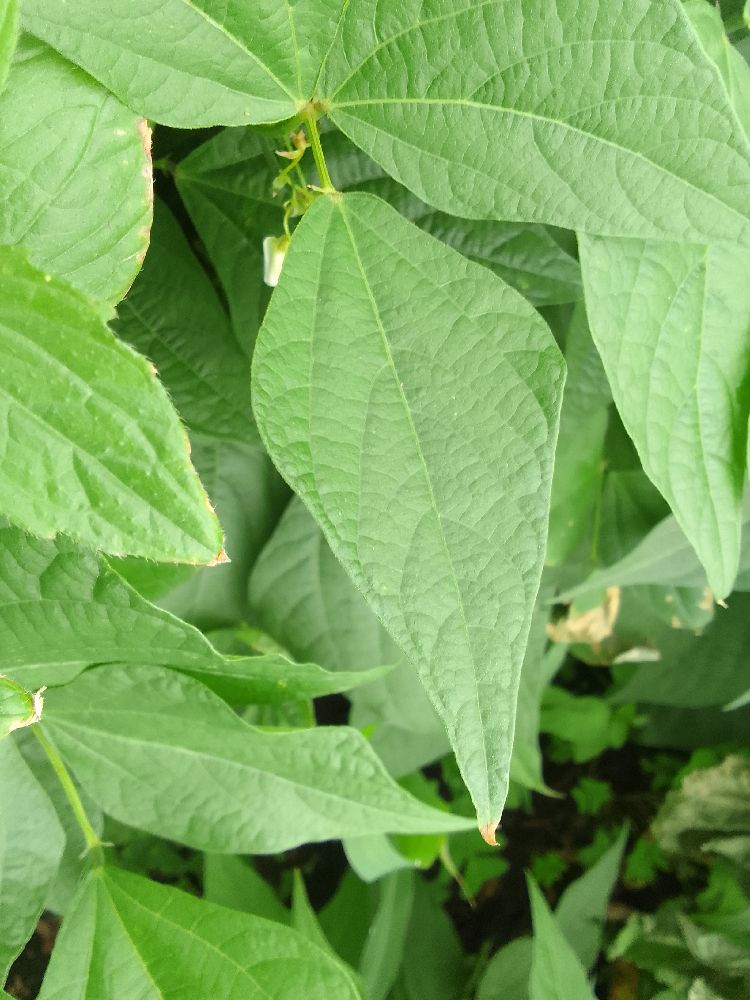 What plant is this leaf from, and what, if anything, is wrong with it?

common bean, healthy
